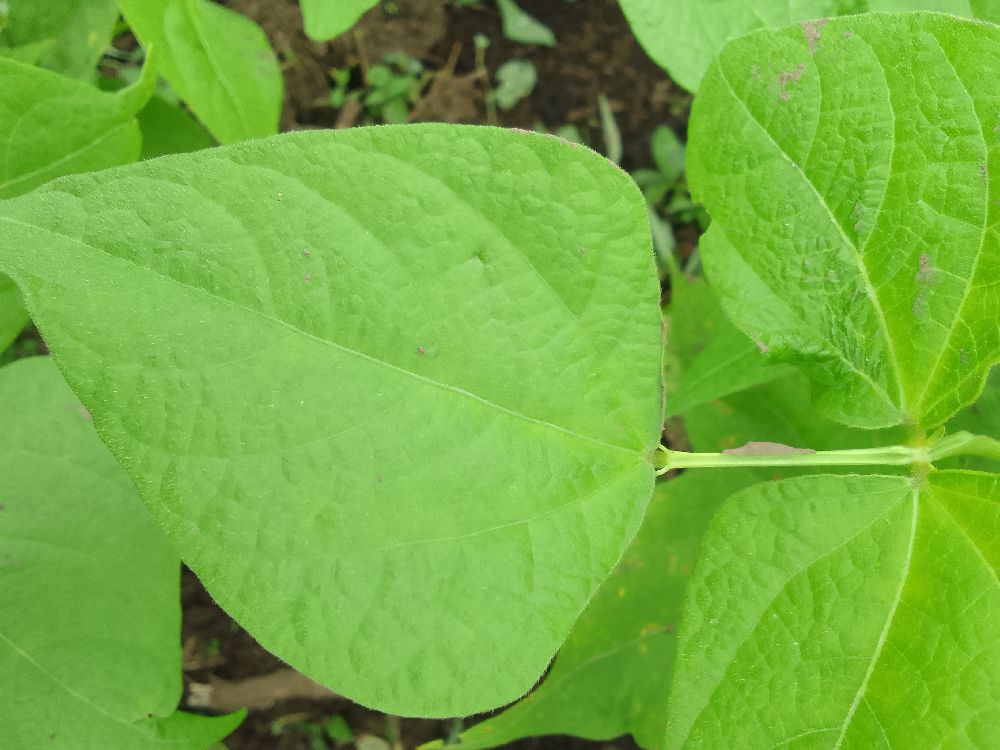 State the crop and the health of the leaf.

common bean, healthy
